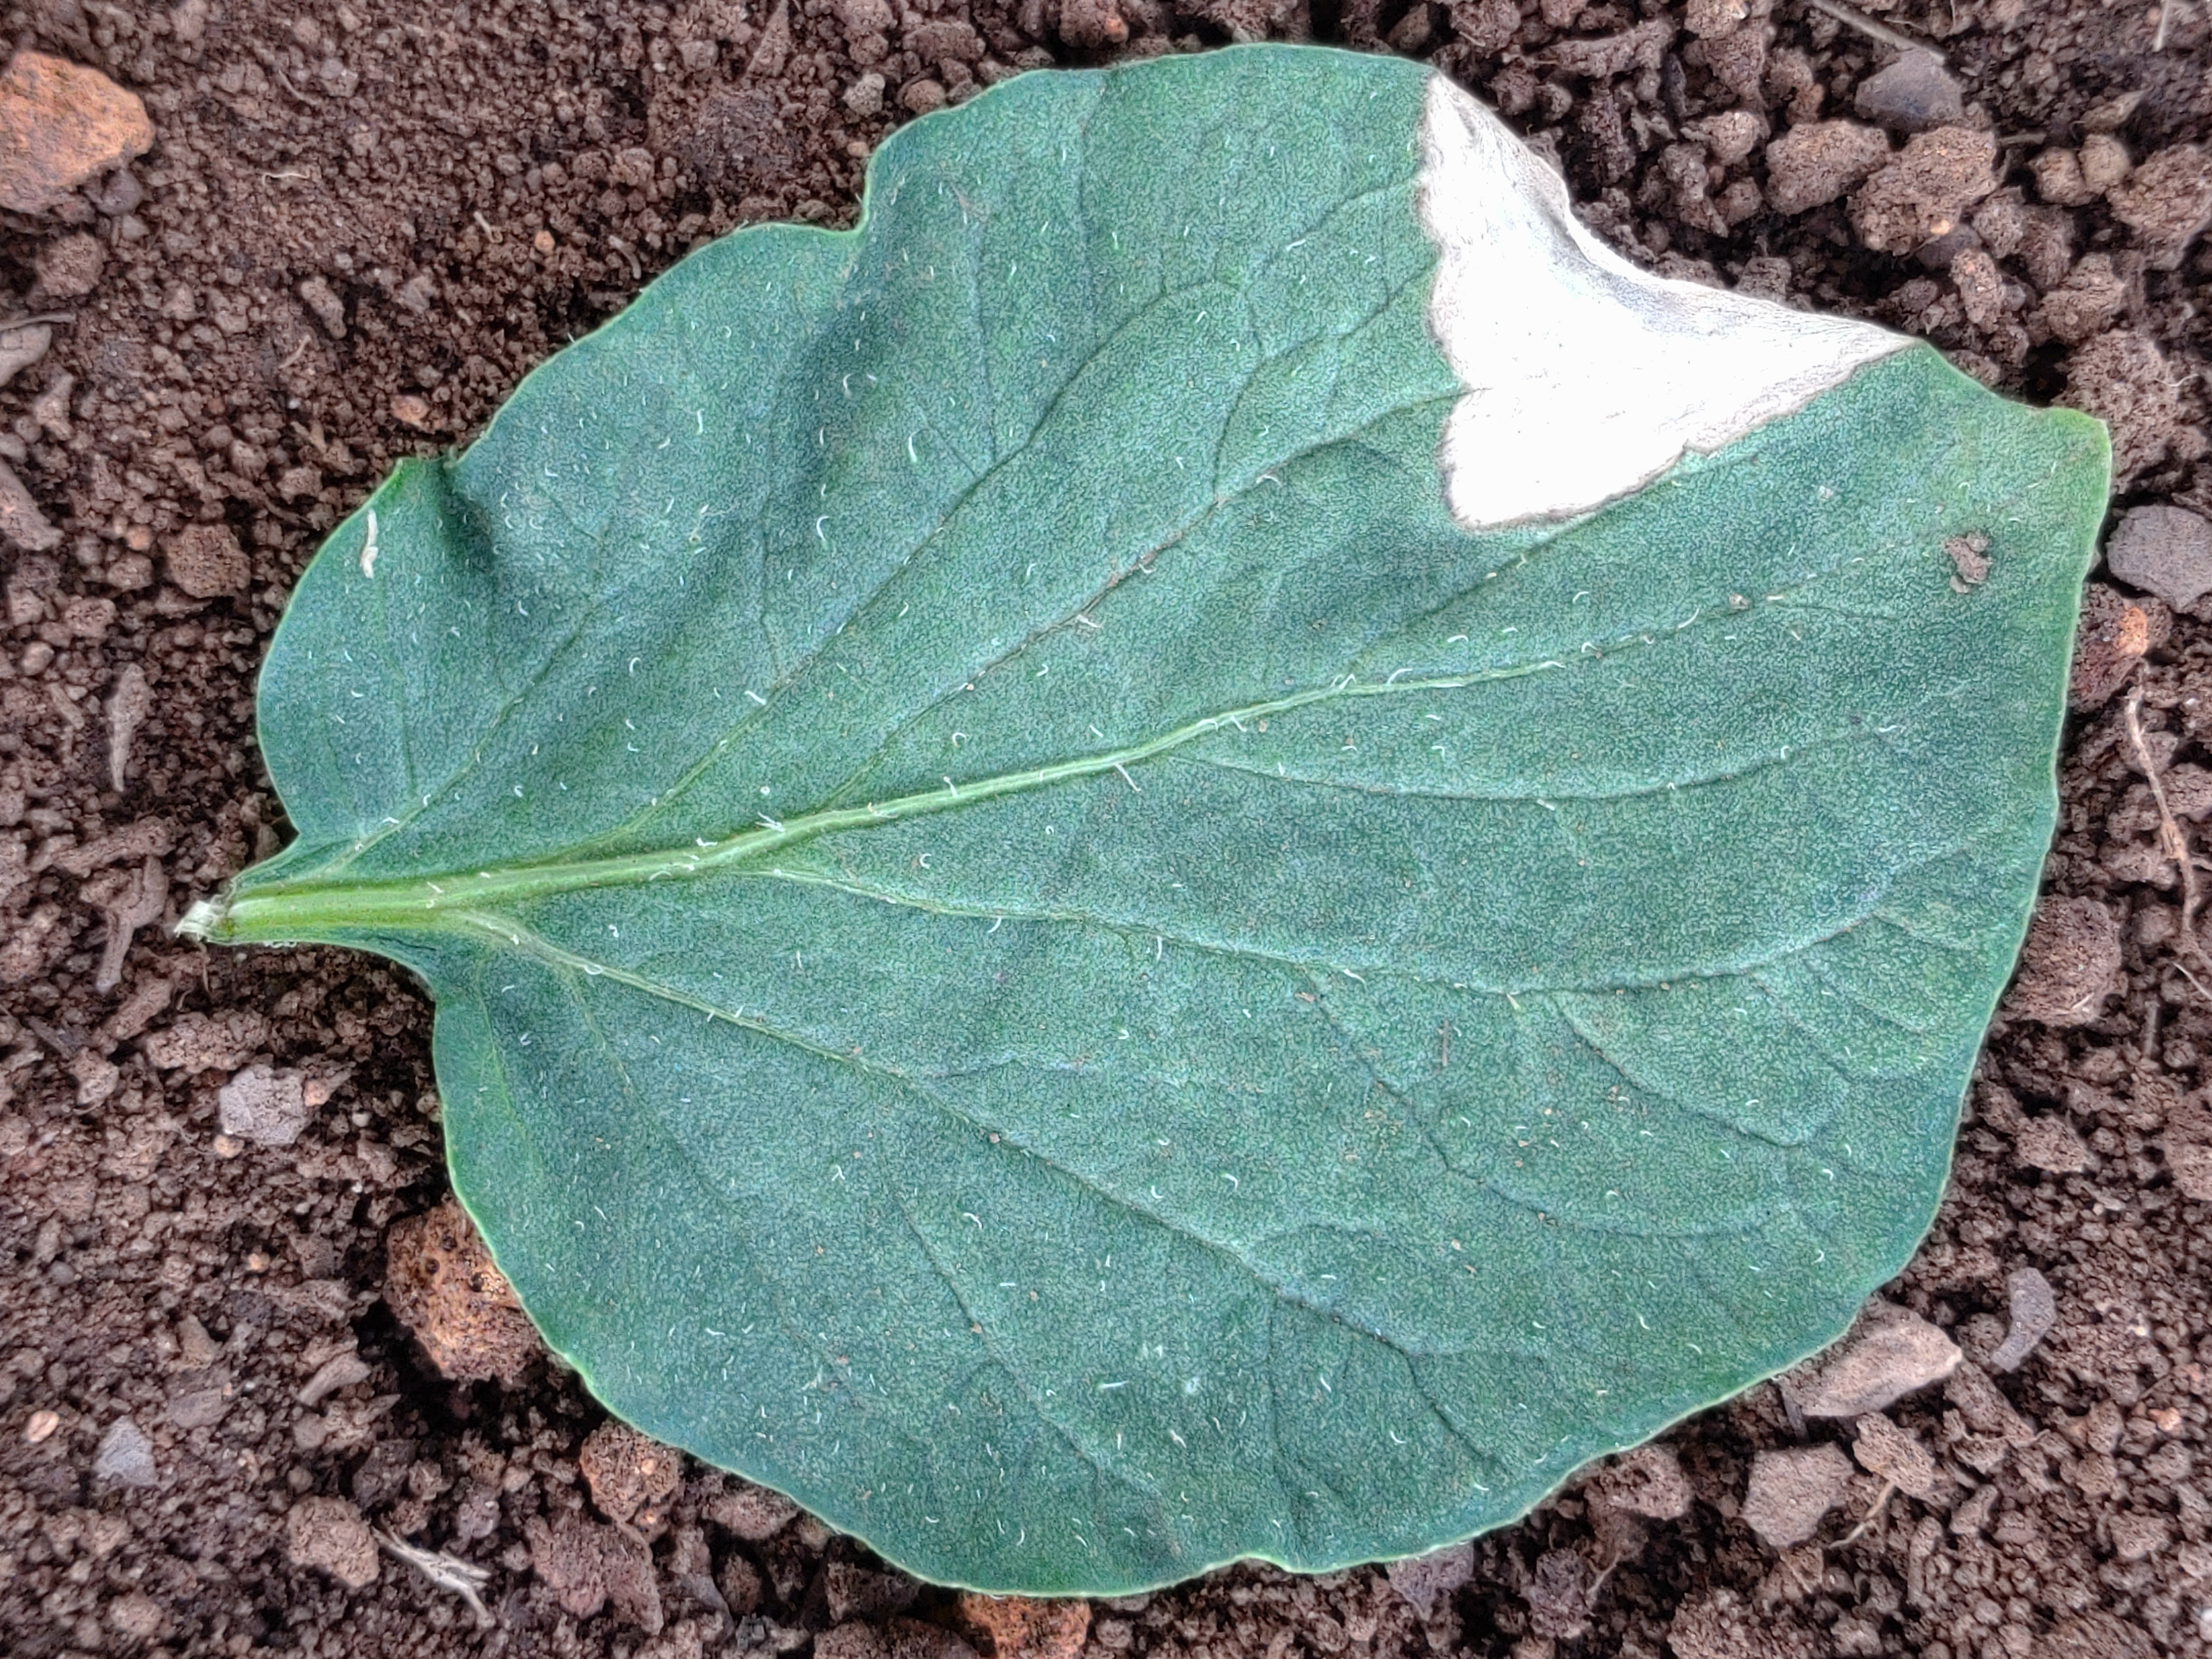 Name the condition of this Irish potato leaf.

early blight
